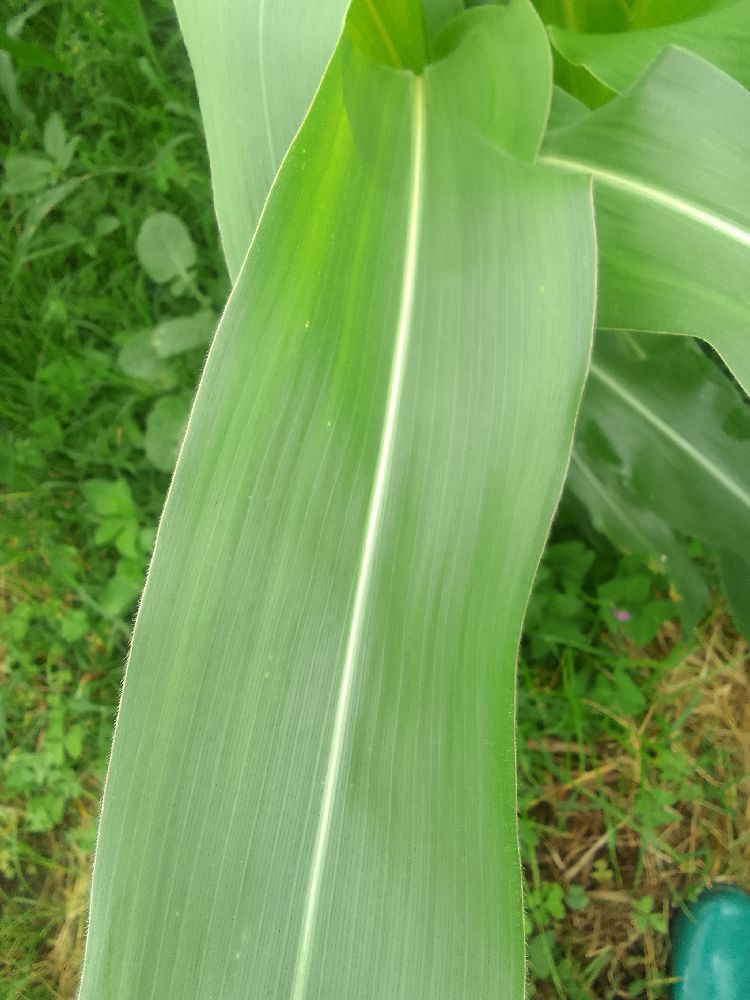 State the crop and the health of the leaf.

maize, healthy
